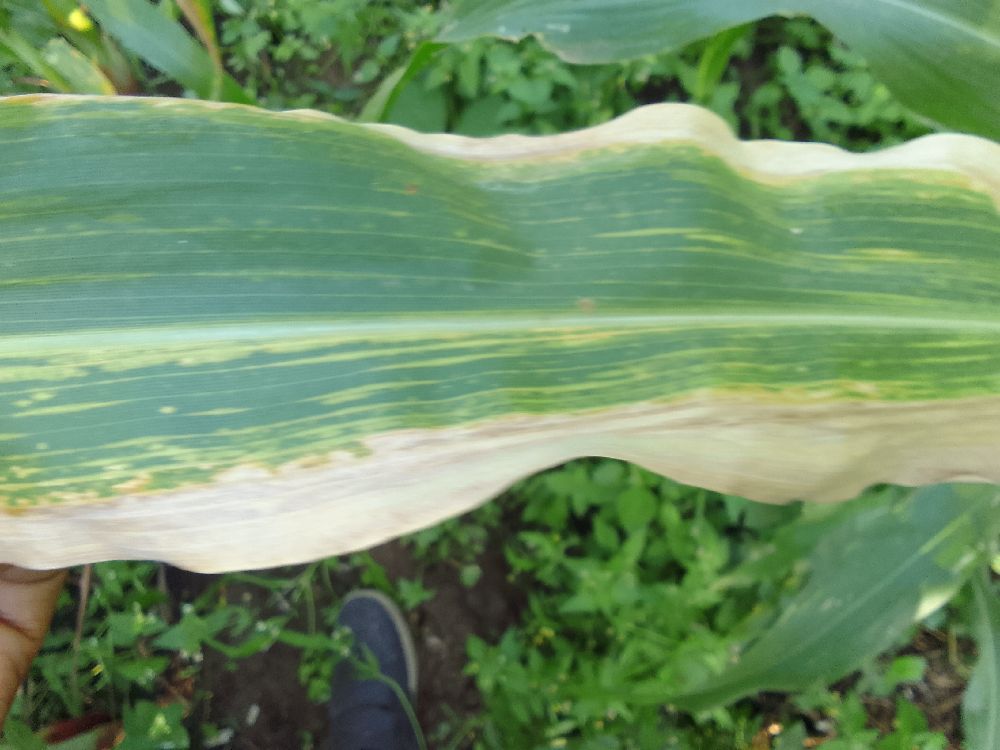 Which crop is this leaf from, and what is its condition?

maize, maize lethal necrosis
